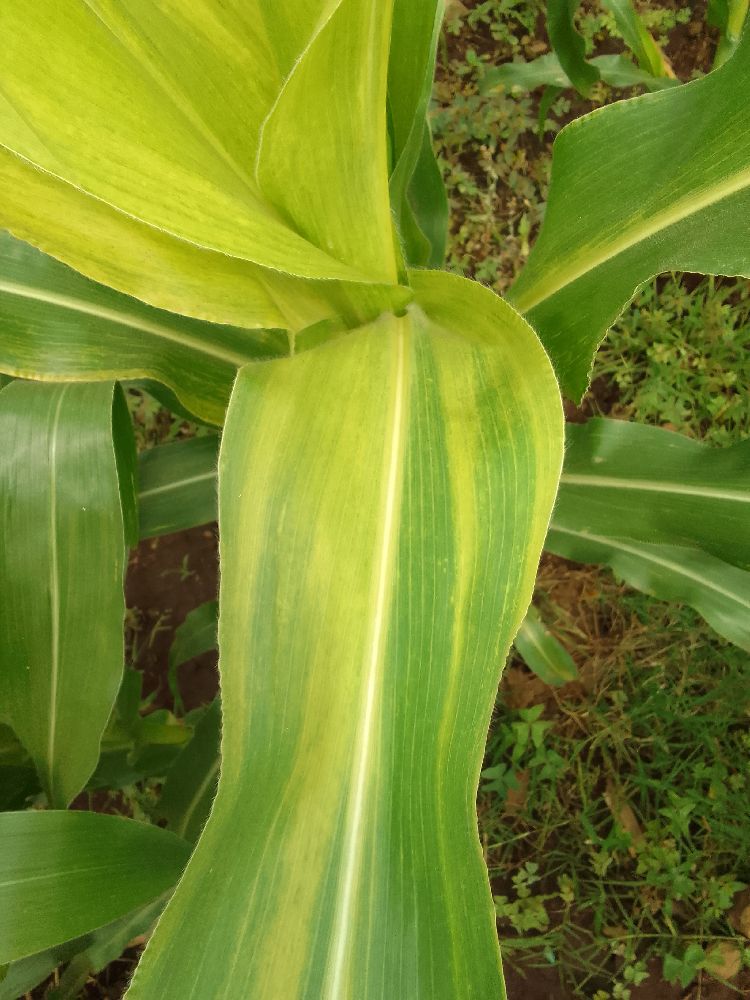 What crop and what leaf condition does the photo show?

maize, maize lethal necrosis
